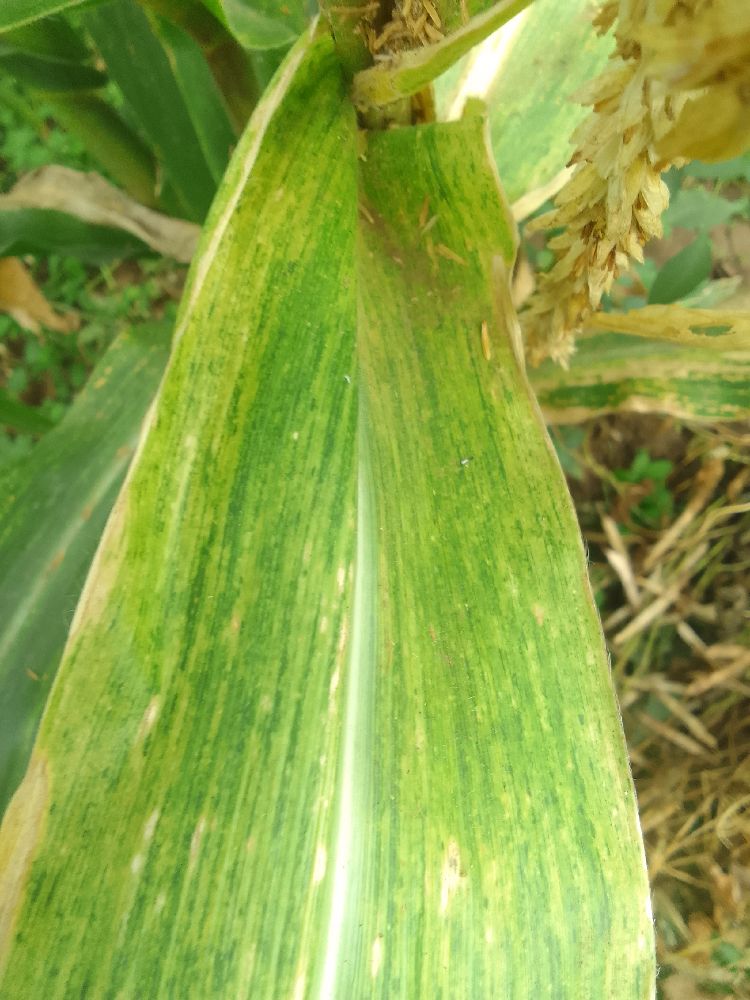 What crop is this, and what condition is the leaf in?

maize, maize lethal necrosis
